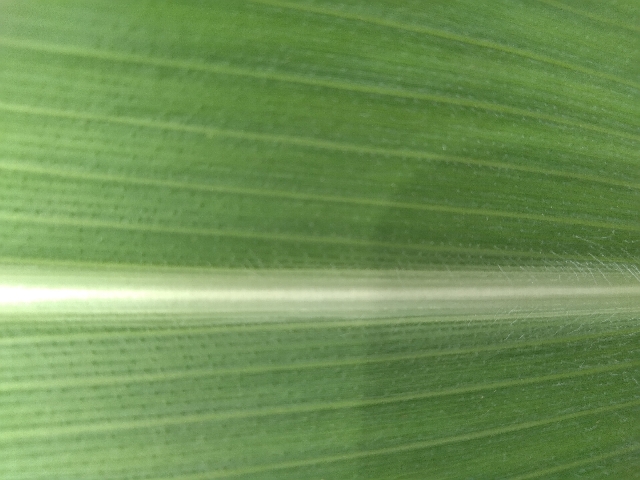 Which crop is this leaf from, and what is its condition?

maize, healthy
